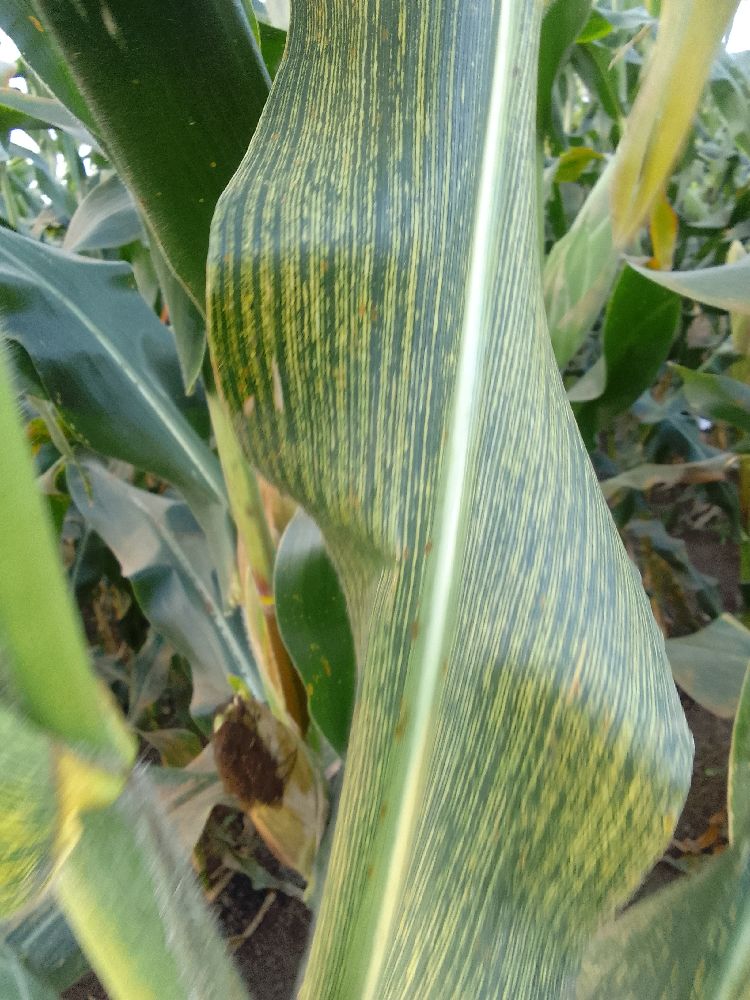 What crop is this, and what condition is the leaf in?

maize, maize streak virus
